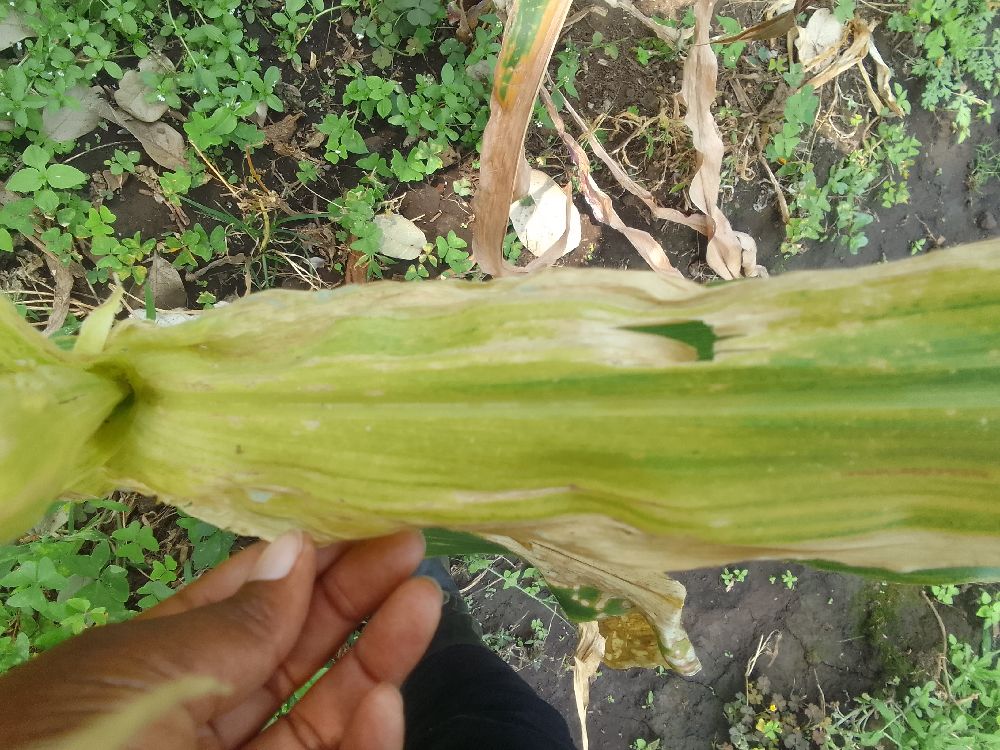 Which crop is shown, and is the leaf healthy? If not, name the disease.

maize, maize lethal necrosis
